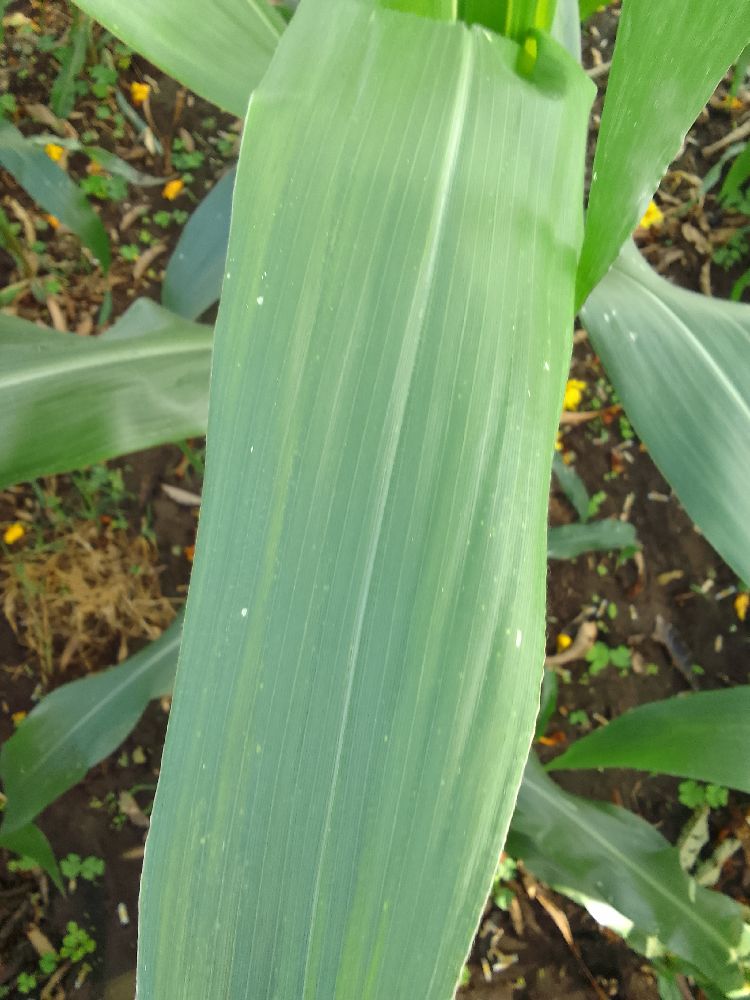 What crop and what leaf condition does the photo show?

maize, healthy
